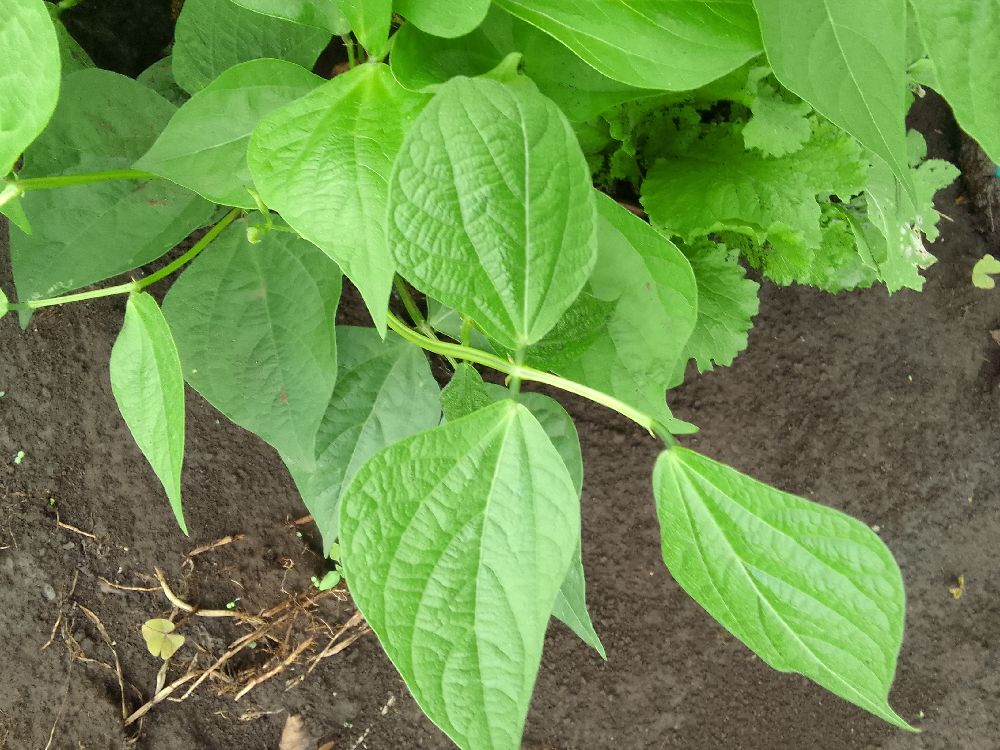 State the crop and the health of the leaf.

common bean, healthy
